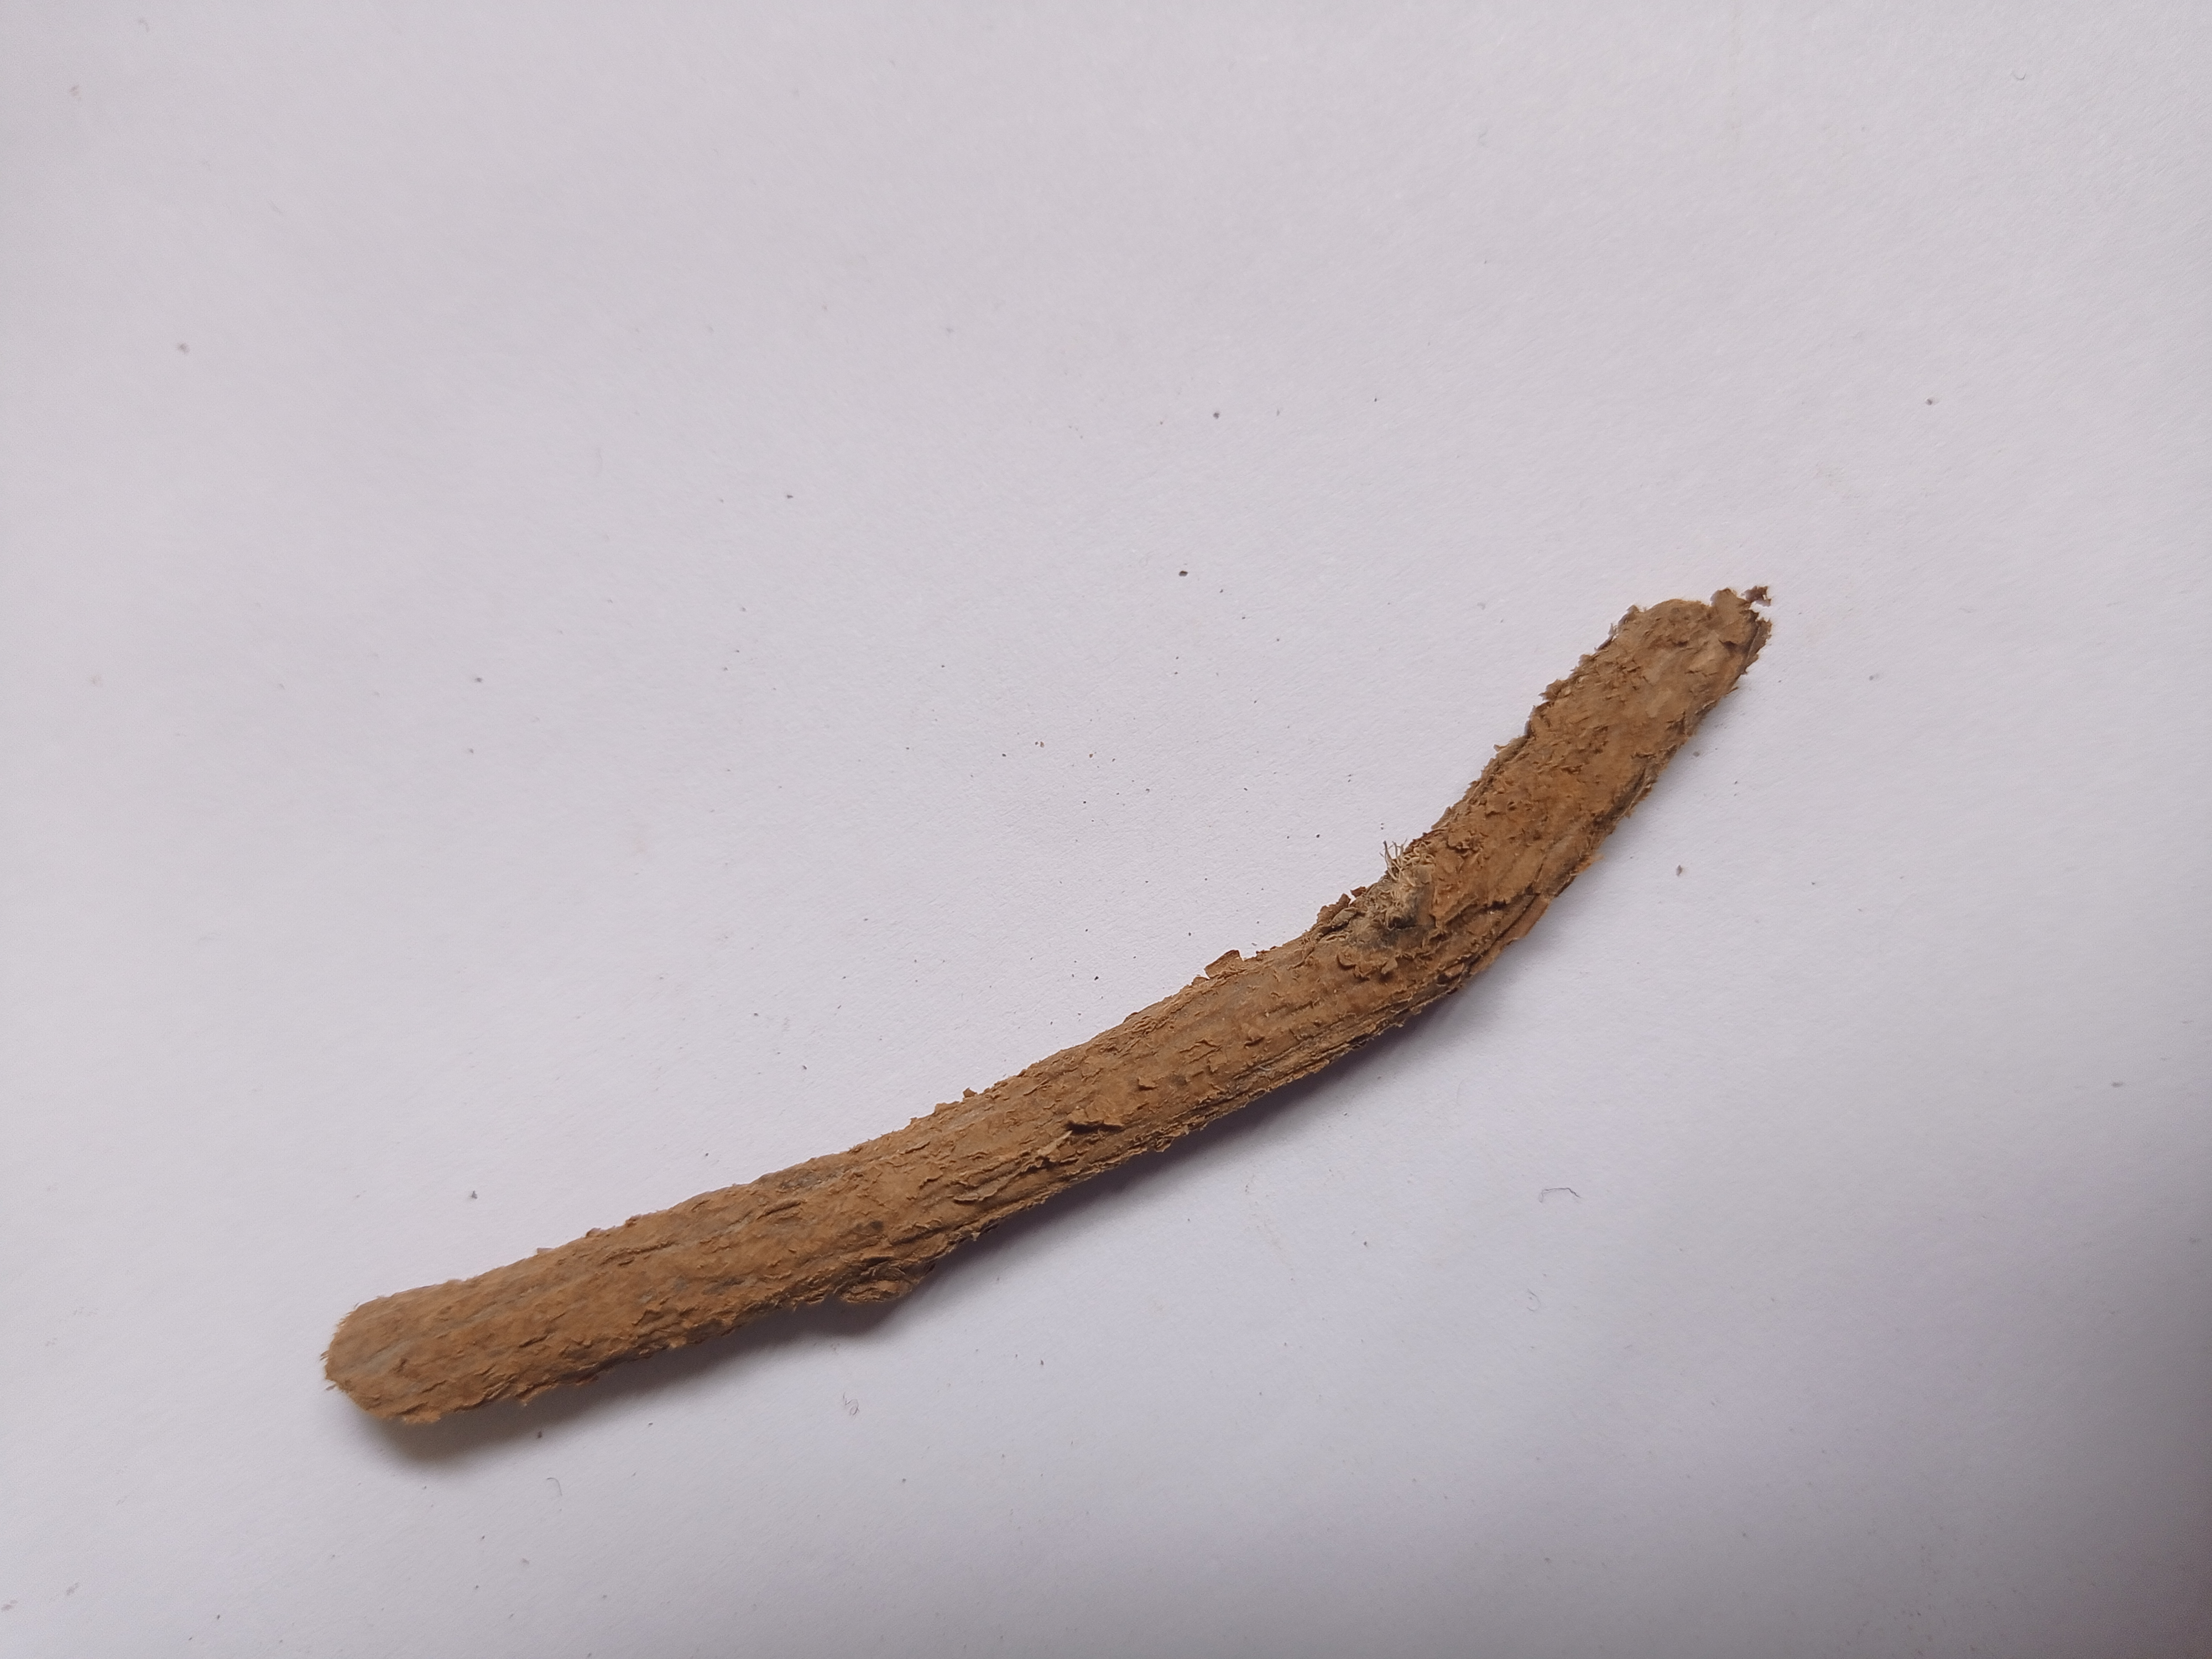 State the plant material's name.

jesthamadh
